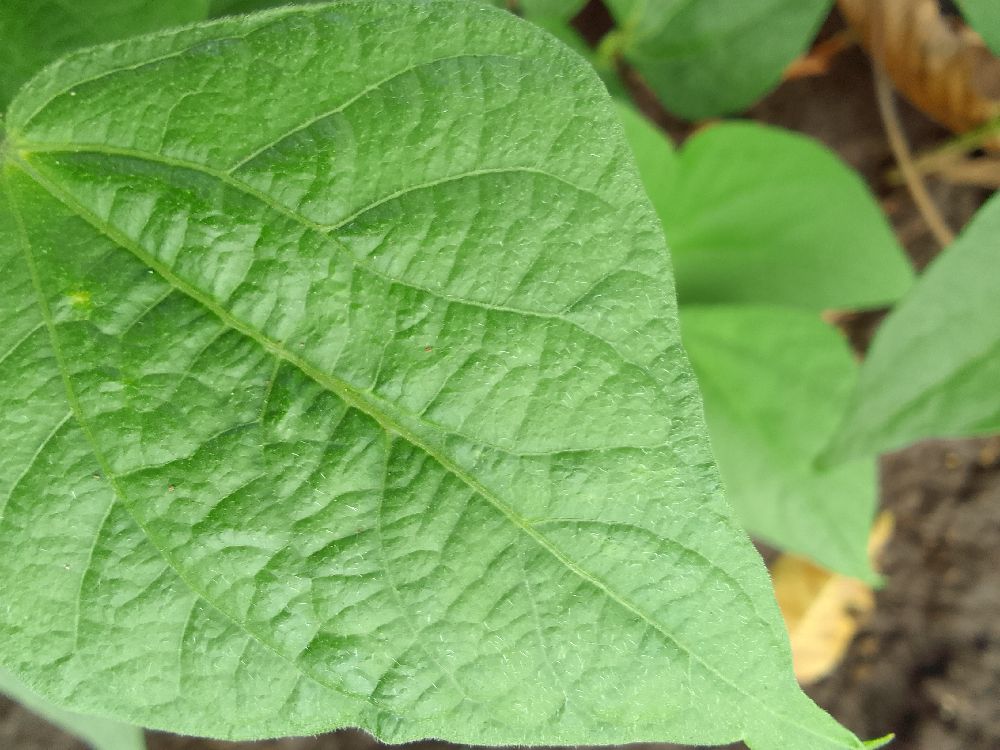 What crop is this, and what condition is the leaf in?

common bean, healthy
